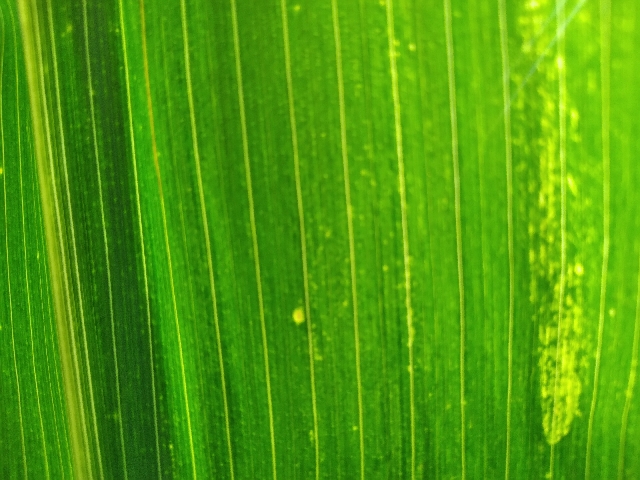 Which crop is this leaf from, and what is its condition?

maize, maize lethal necrosis
